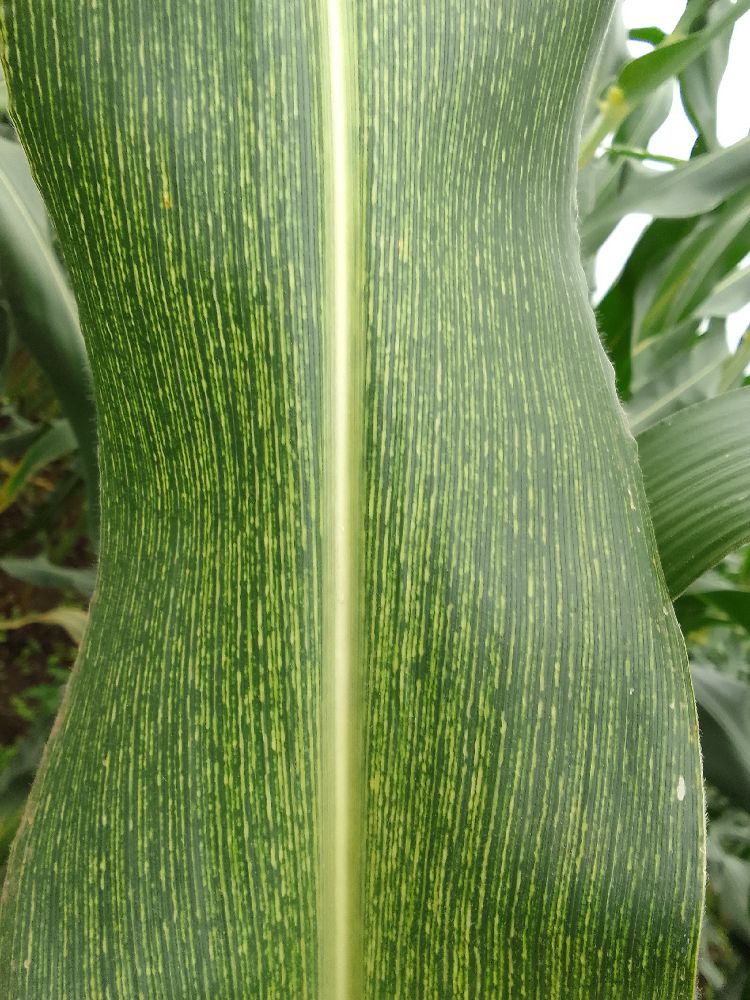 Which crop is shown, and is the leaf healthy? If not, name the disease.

maize, maize streak virus
